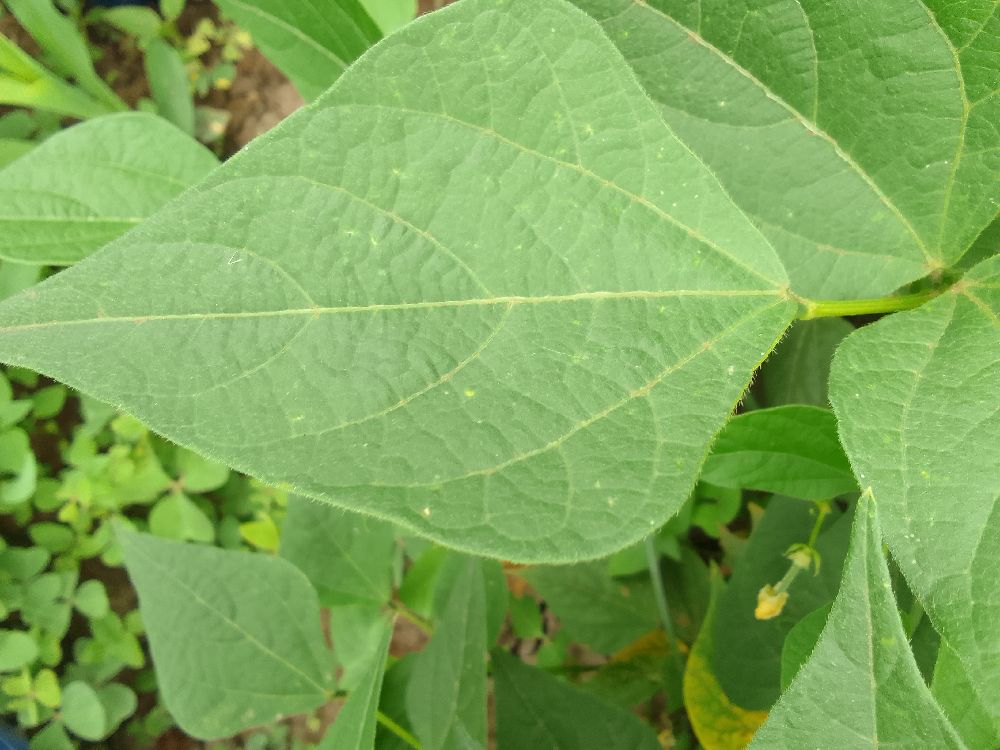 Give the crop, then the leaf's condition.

common bean, healthy
